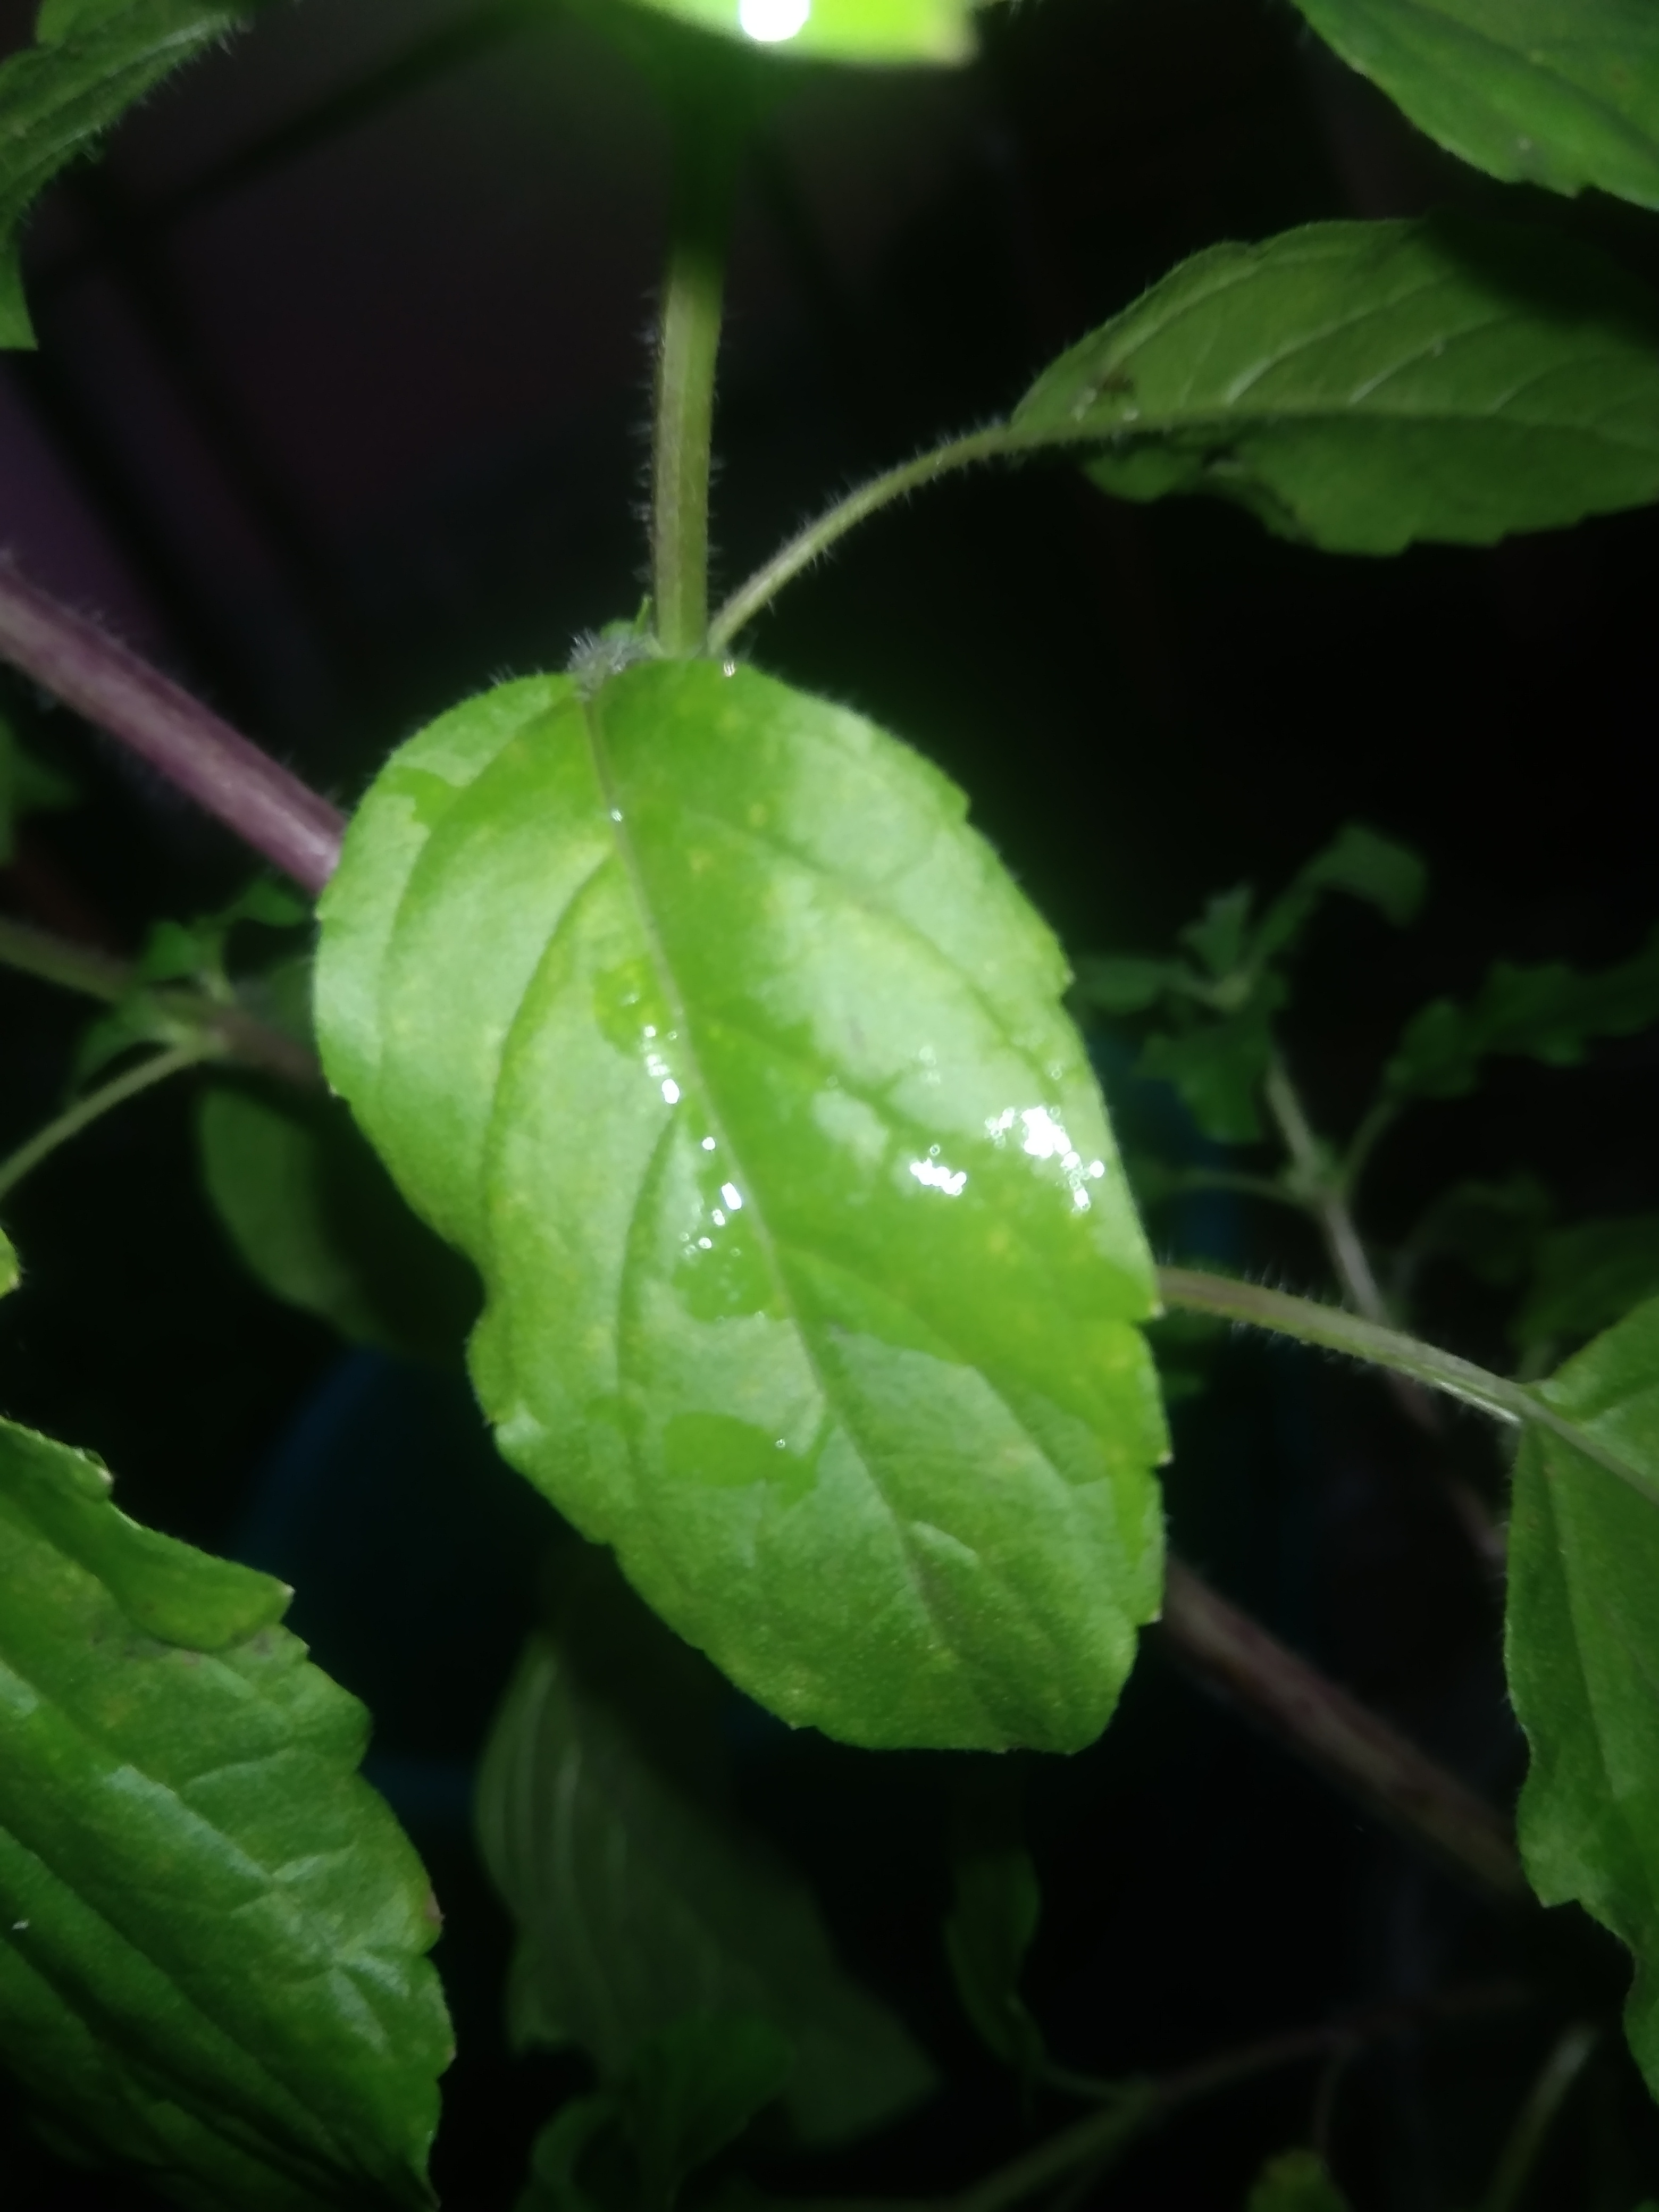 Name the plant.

tulshi
